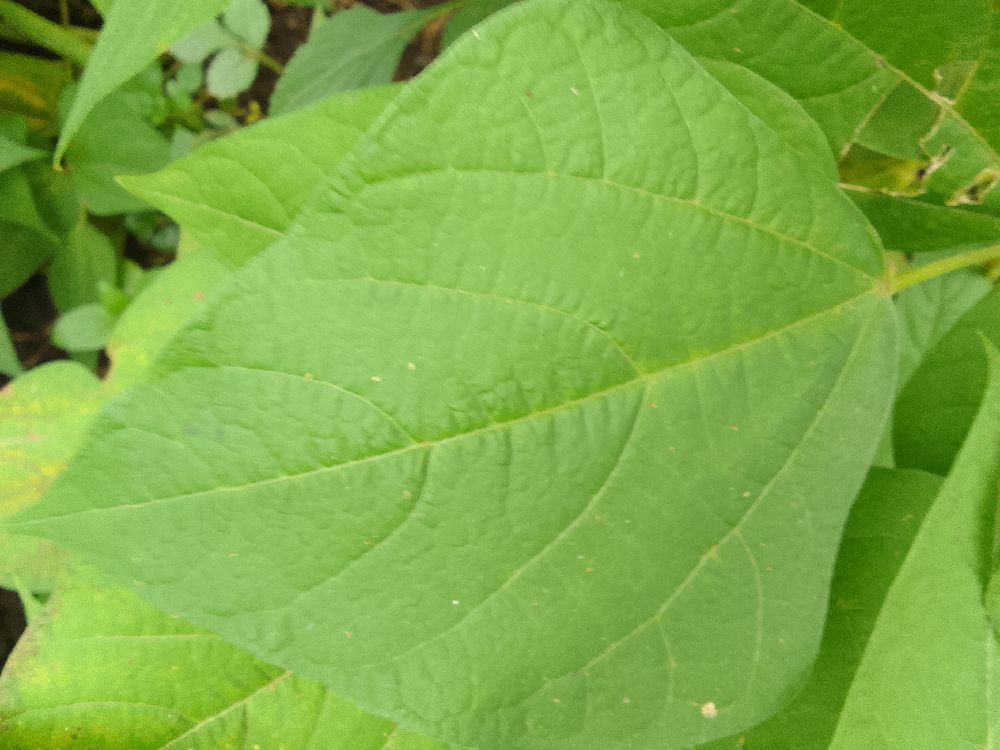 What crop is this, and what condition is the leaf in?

common bean, healthy
